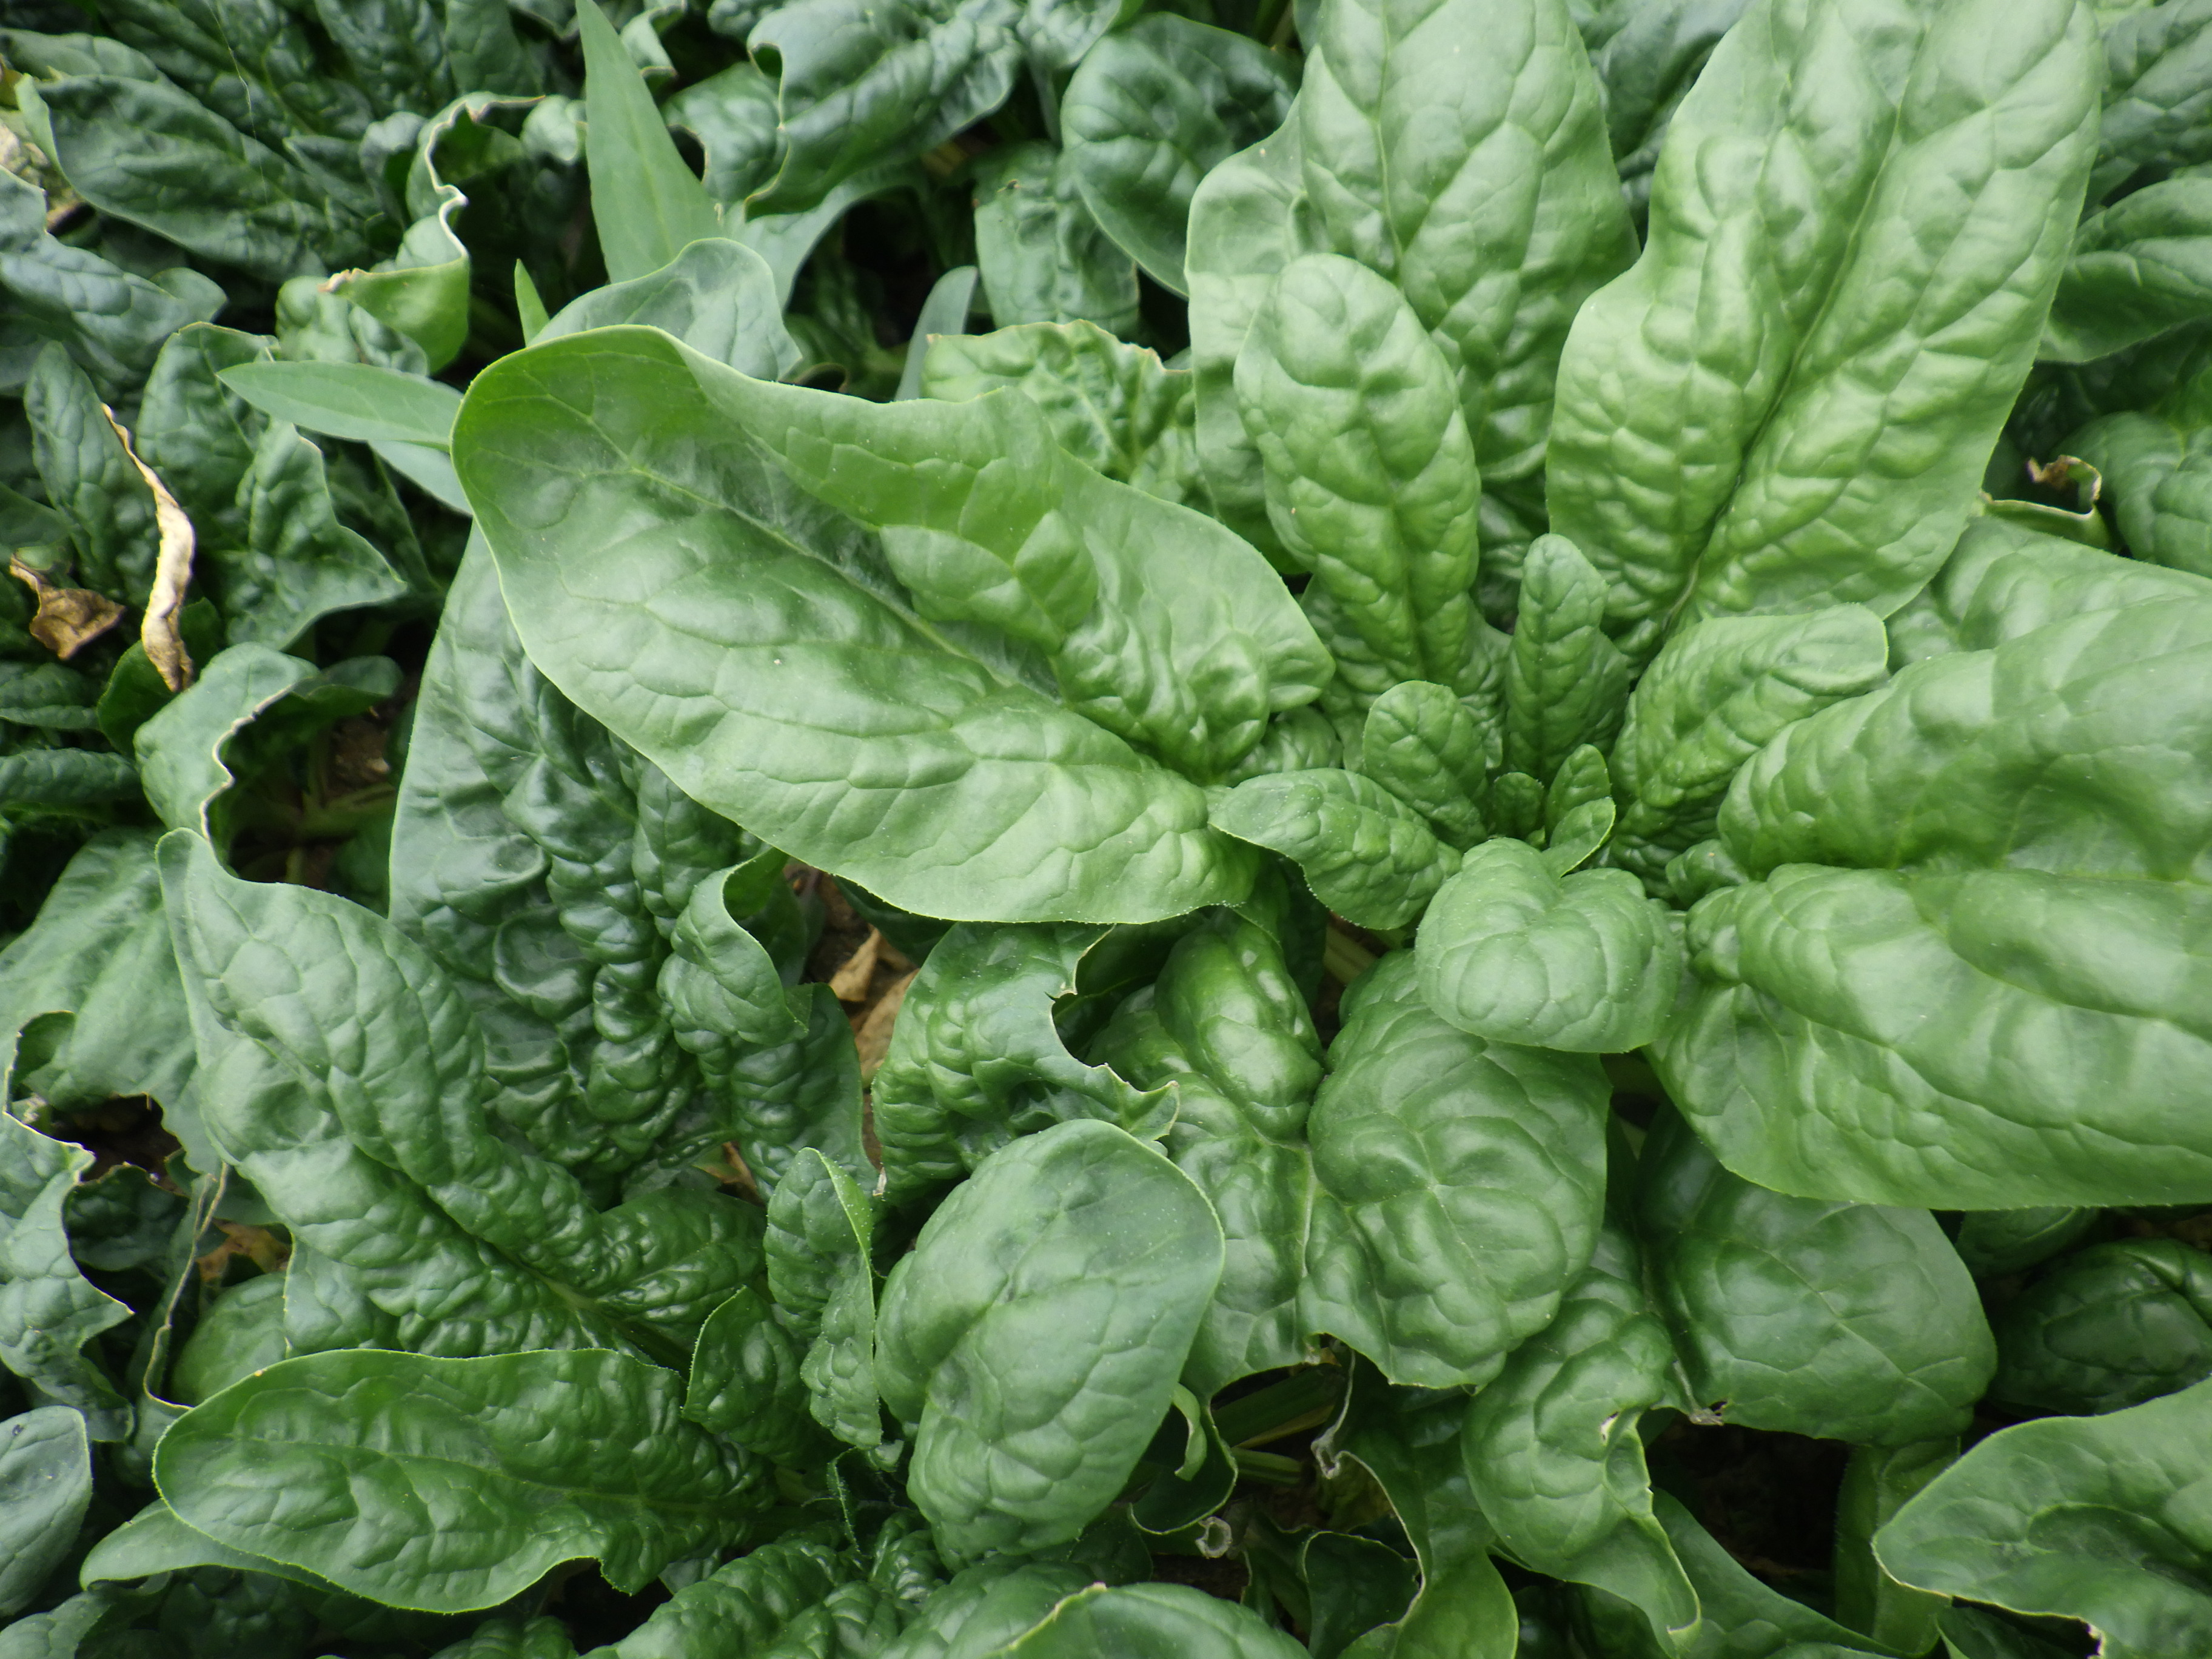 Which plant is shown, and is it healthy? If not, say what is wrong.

spinach, mechanical damage
